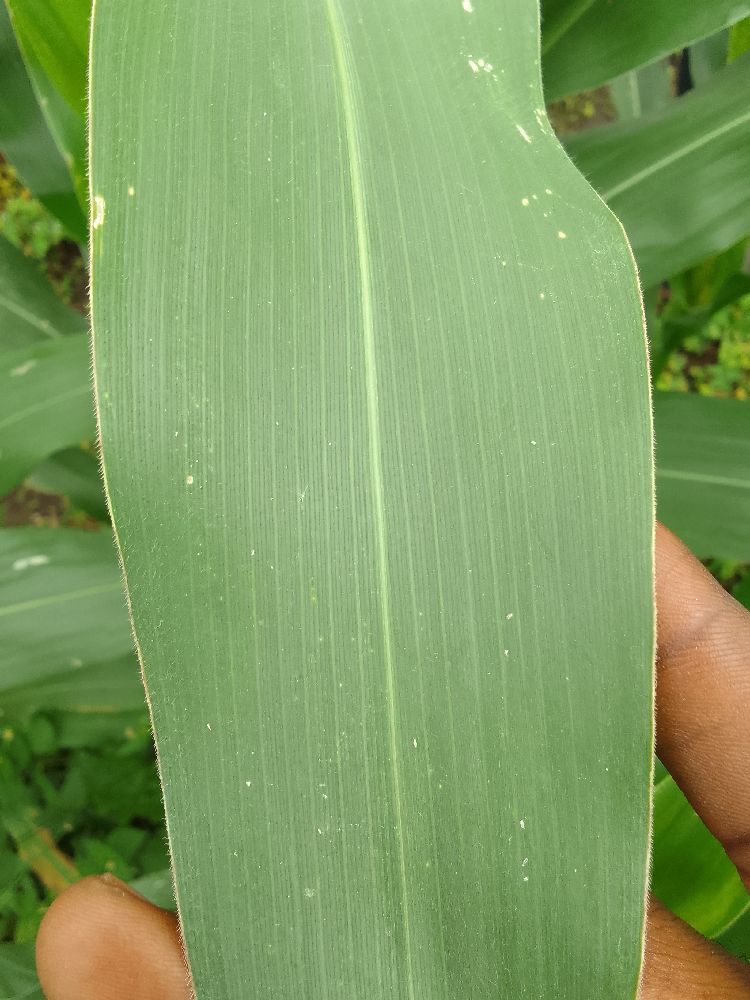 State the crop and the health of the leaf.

maize, healthy
